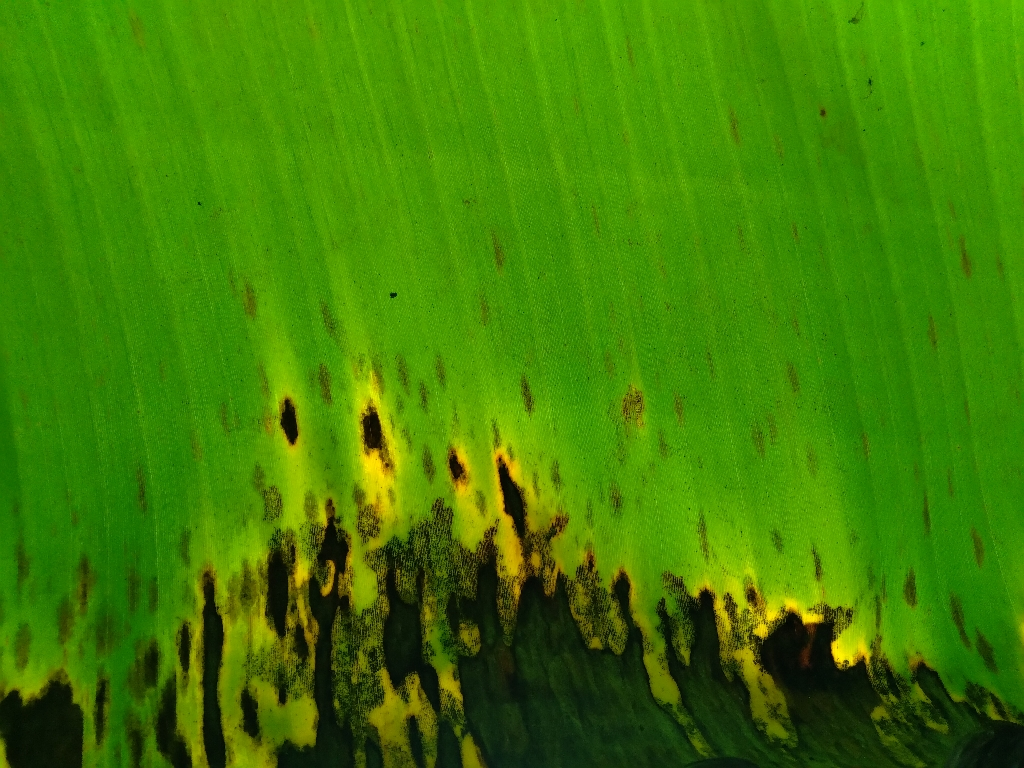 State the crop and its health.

banana, black sigatoka
